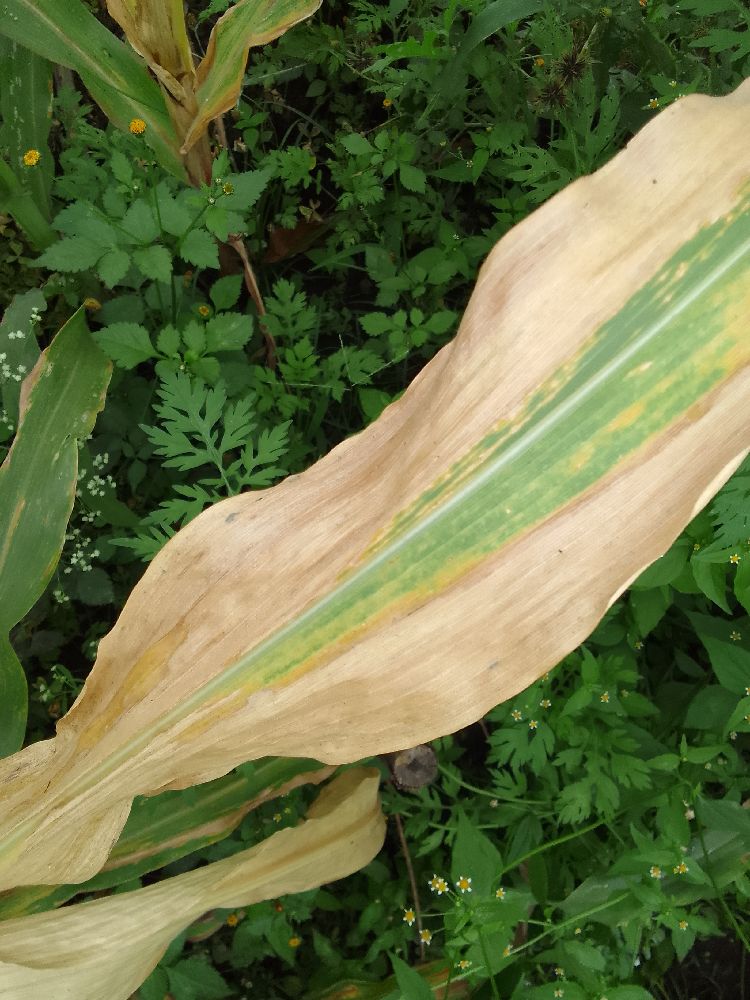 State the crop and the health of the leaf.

maize, maize lethal necrosis
